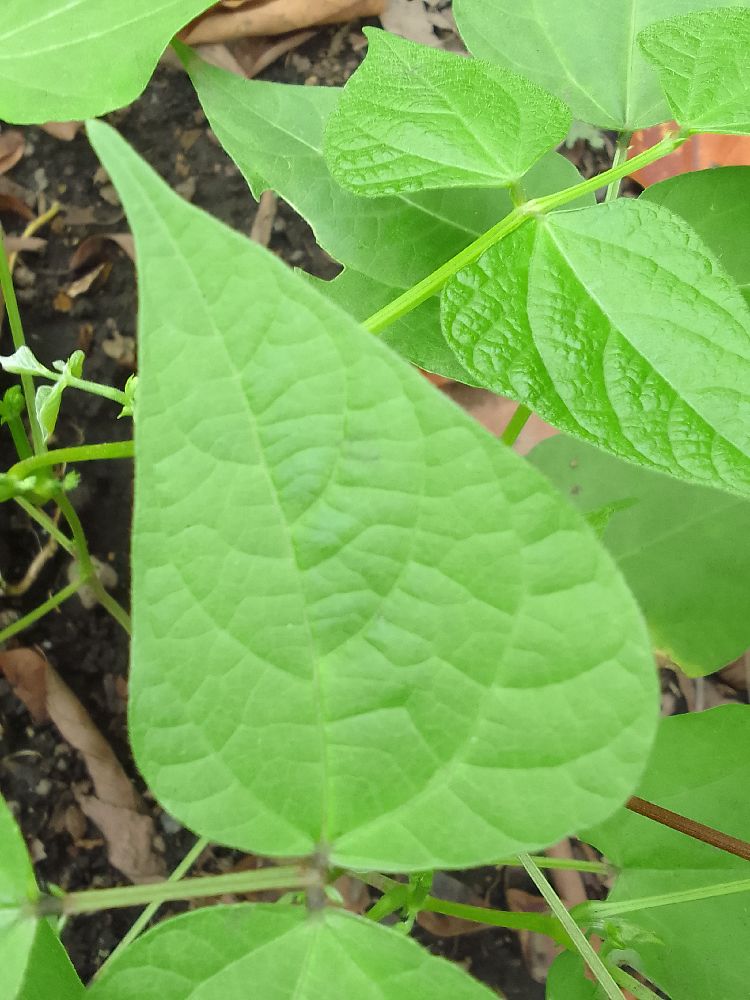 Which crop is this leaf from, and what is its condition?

common bean, healthy
